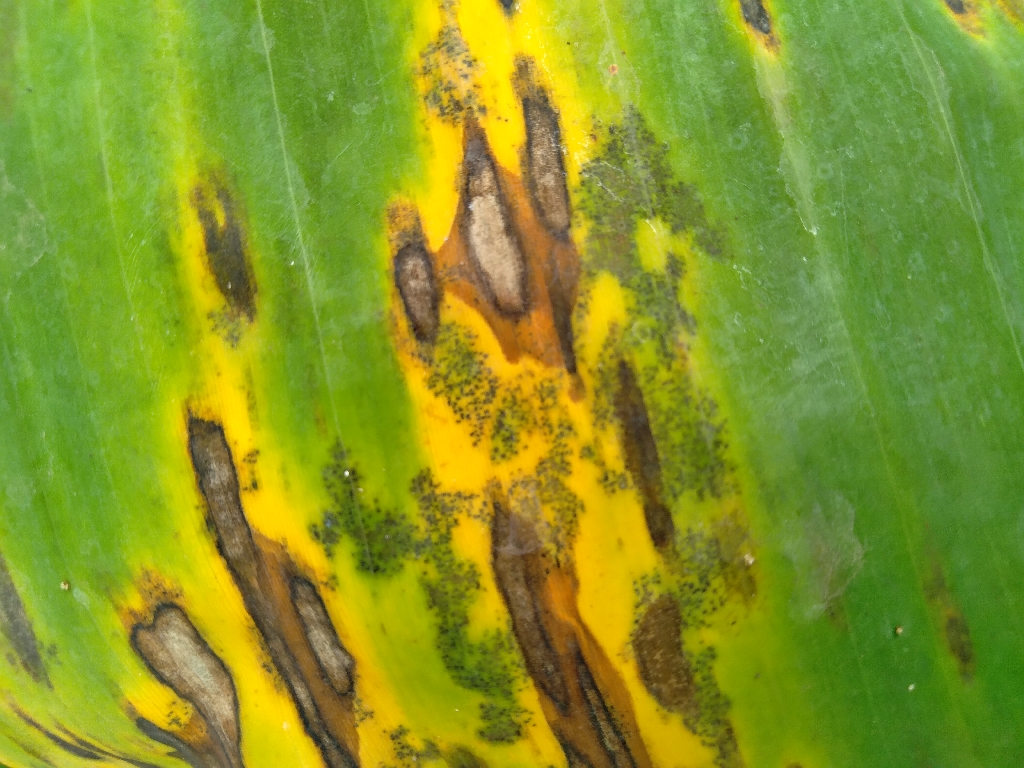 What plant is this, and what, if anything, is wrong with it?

banana, black sigatoka
